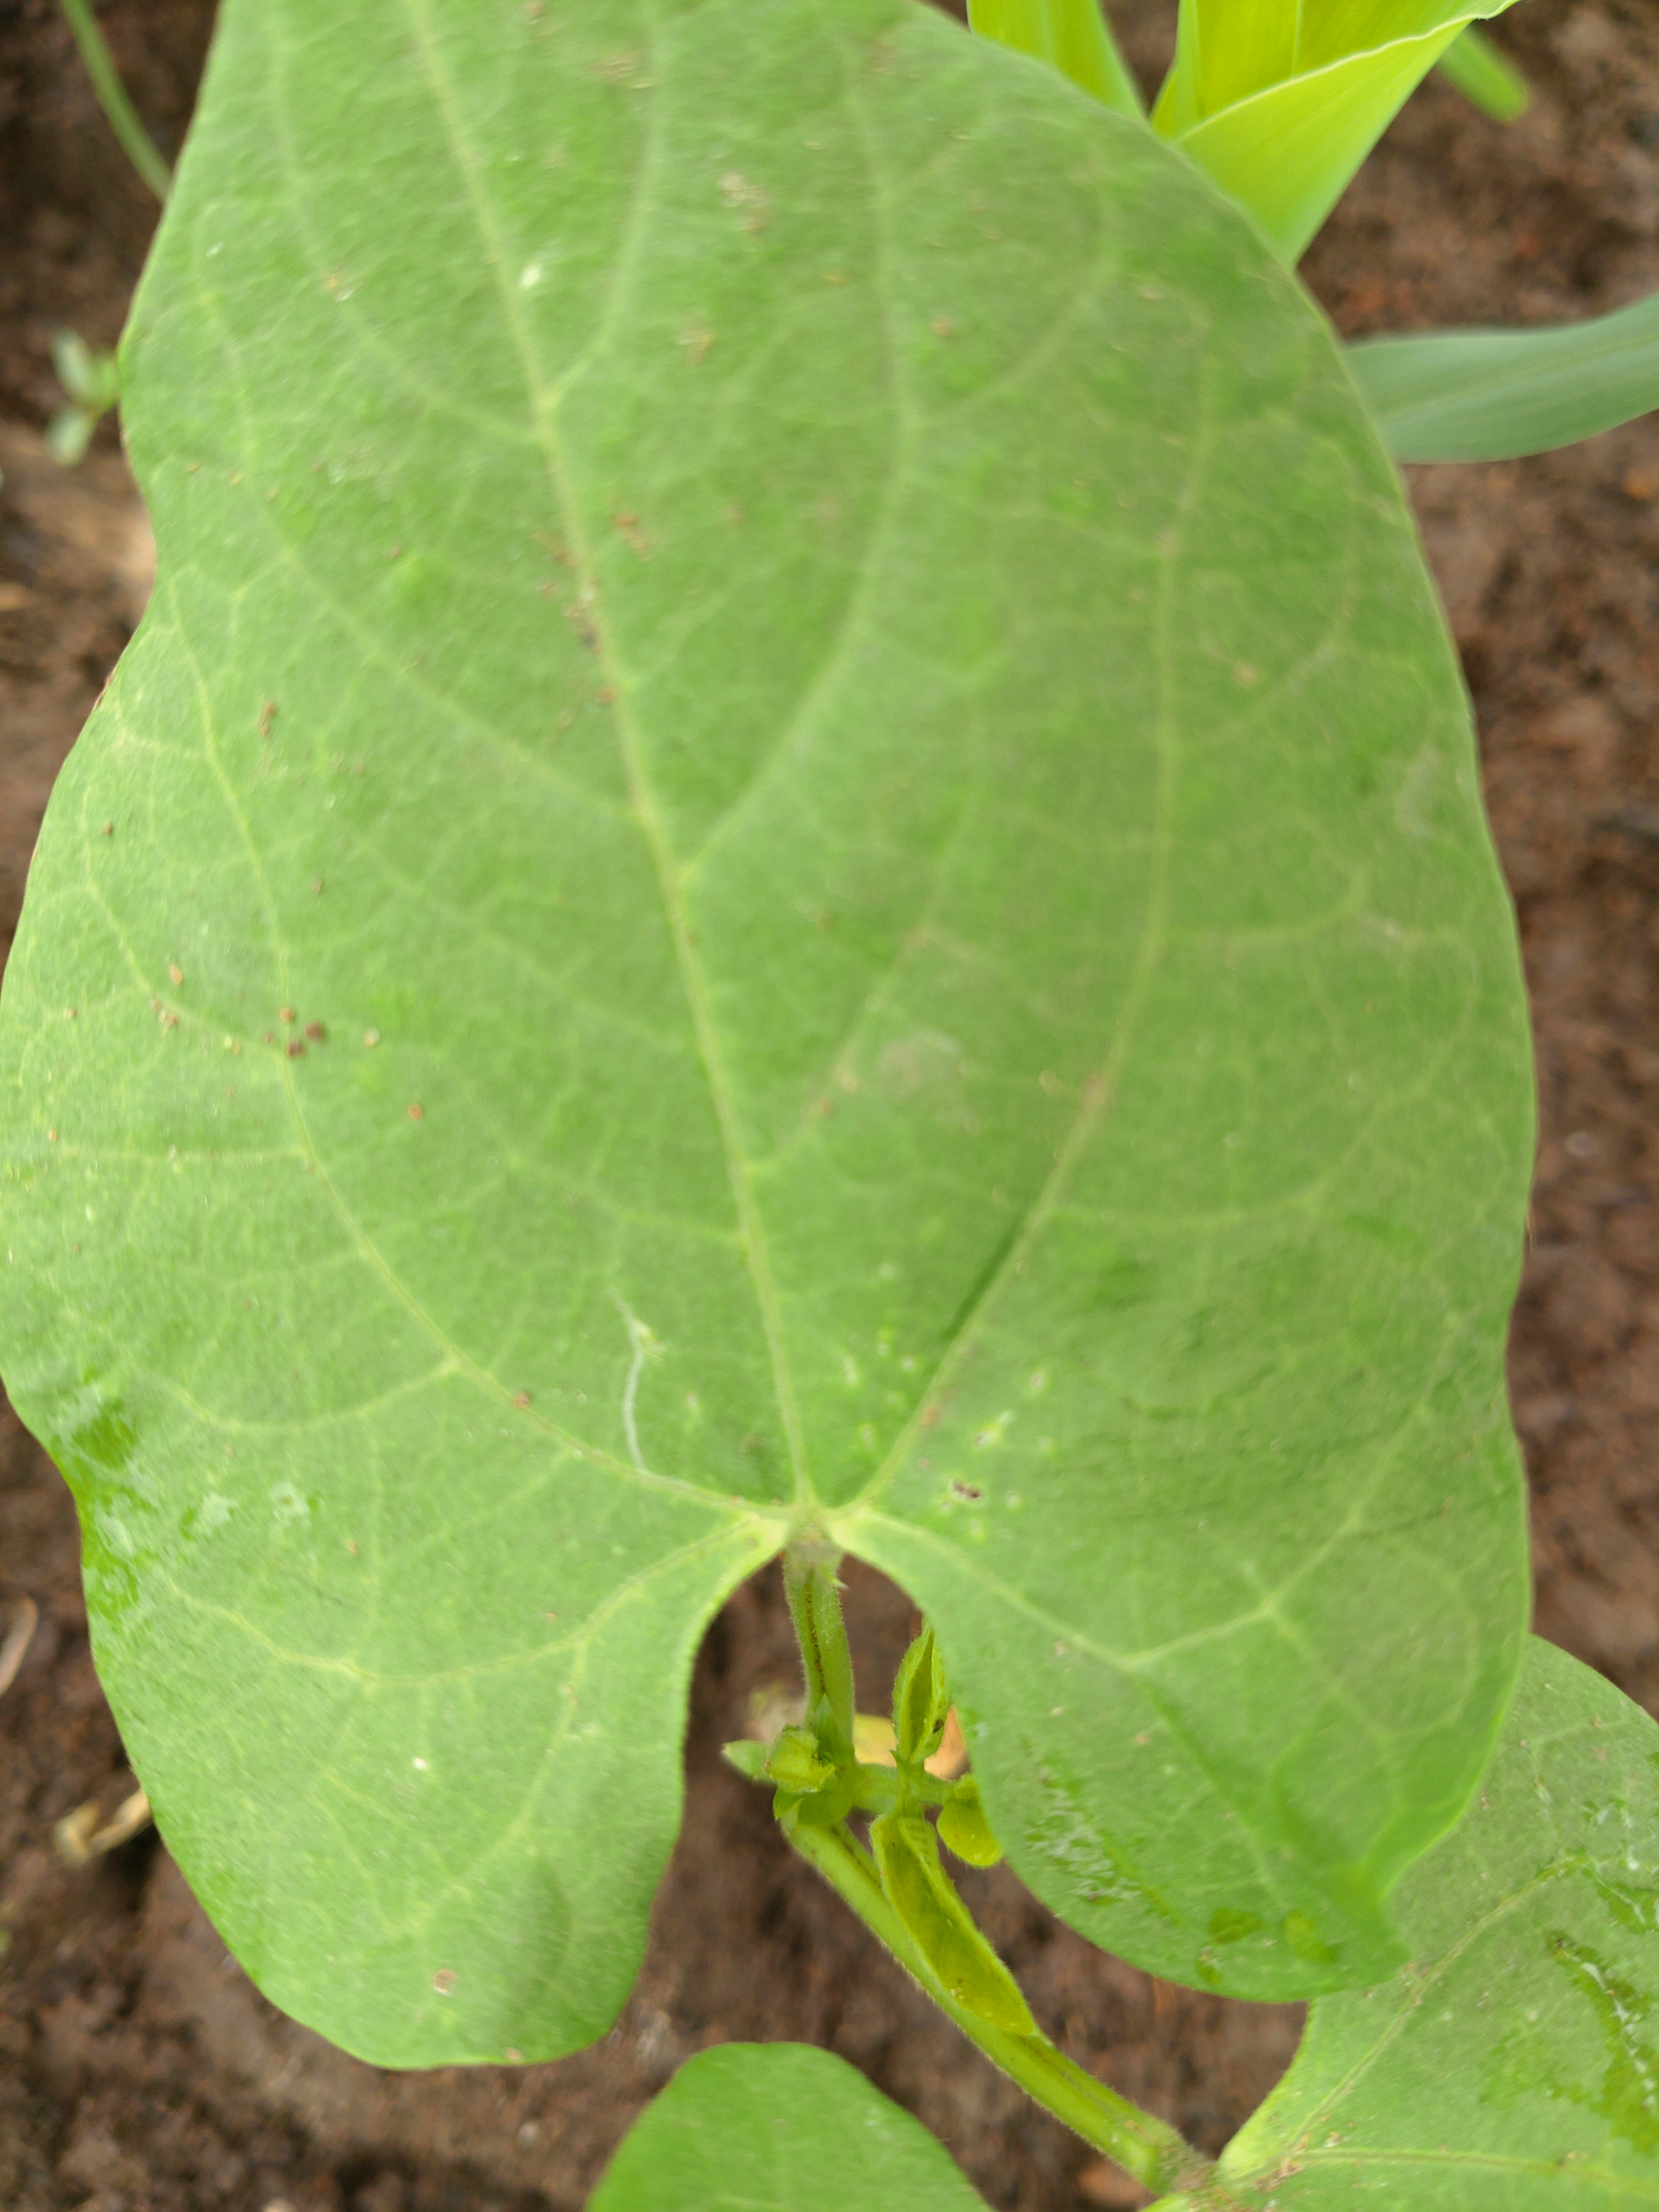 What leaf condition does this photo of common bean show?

healthy
